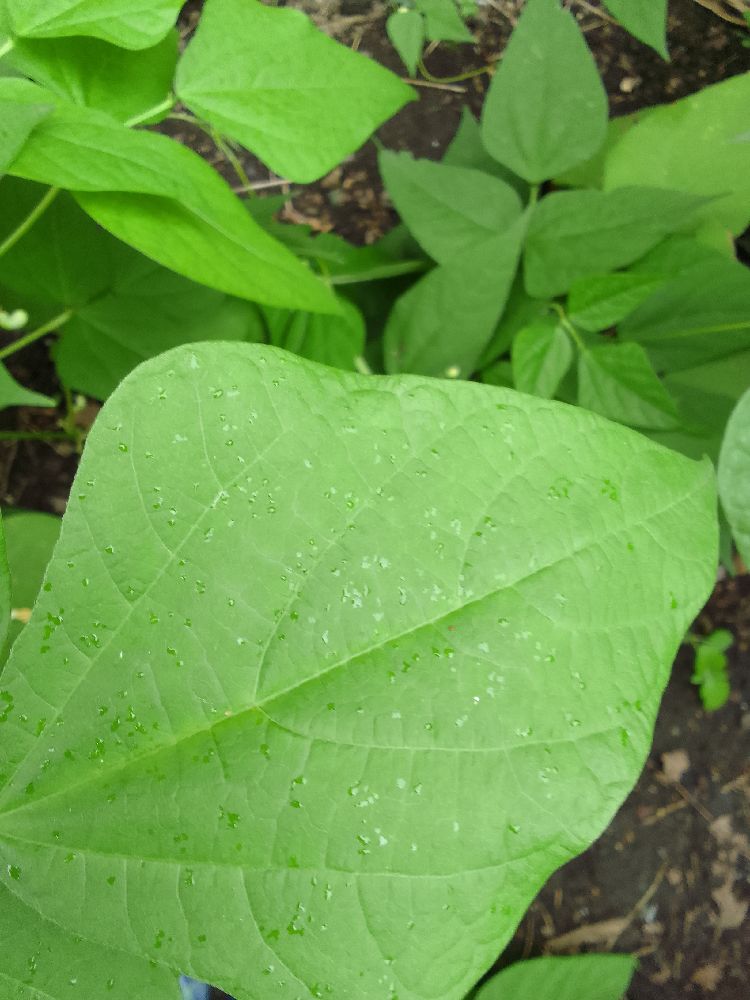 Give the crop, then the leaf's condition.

common bean, healthy
